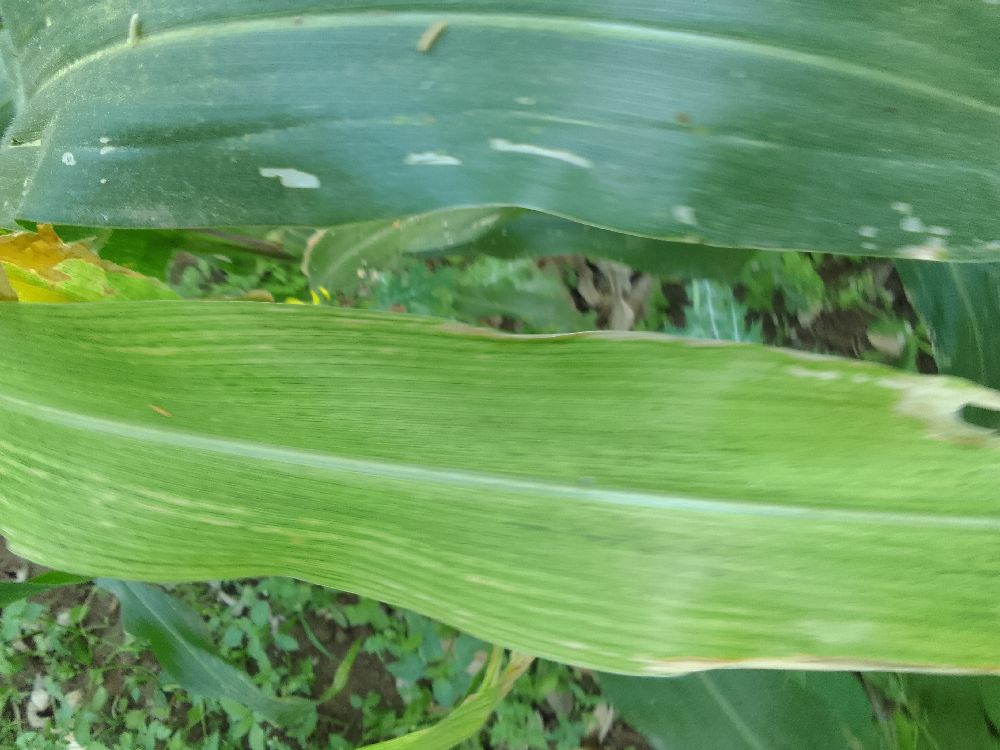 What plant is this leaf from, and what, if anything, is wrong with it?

maize, maize lethal necrosis
